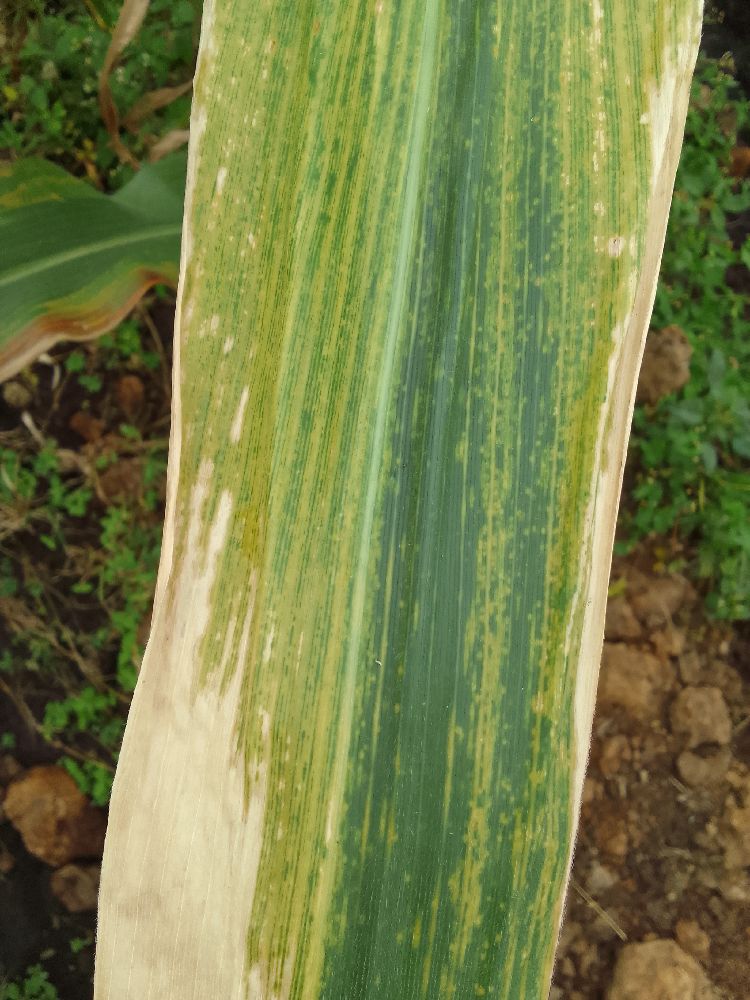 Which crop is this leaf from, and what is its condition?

maize, maize lethal necrosis
